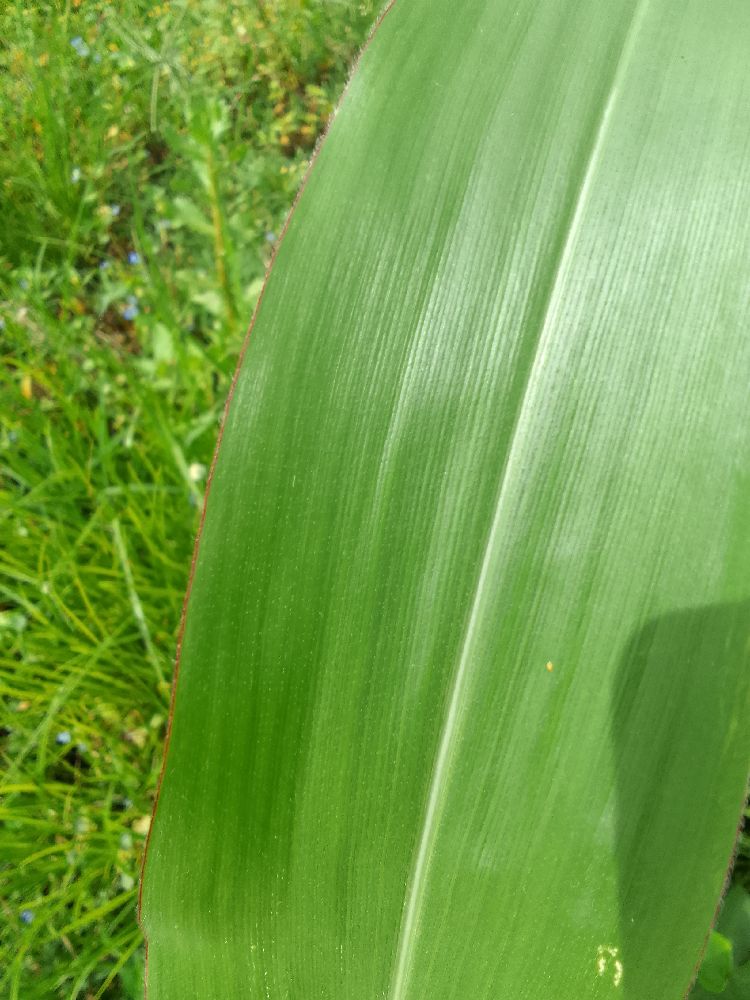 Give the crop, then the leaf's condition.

maize, healthy
